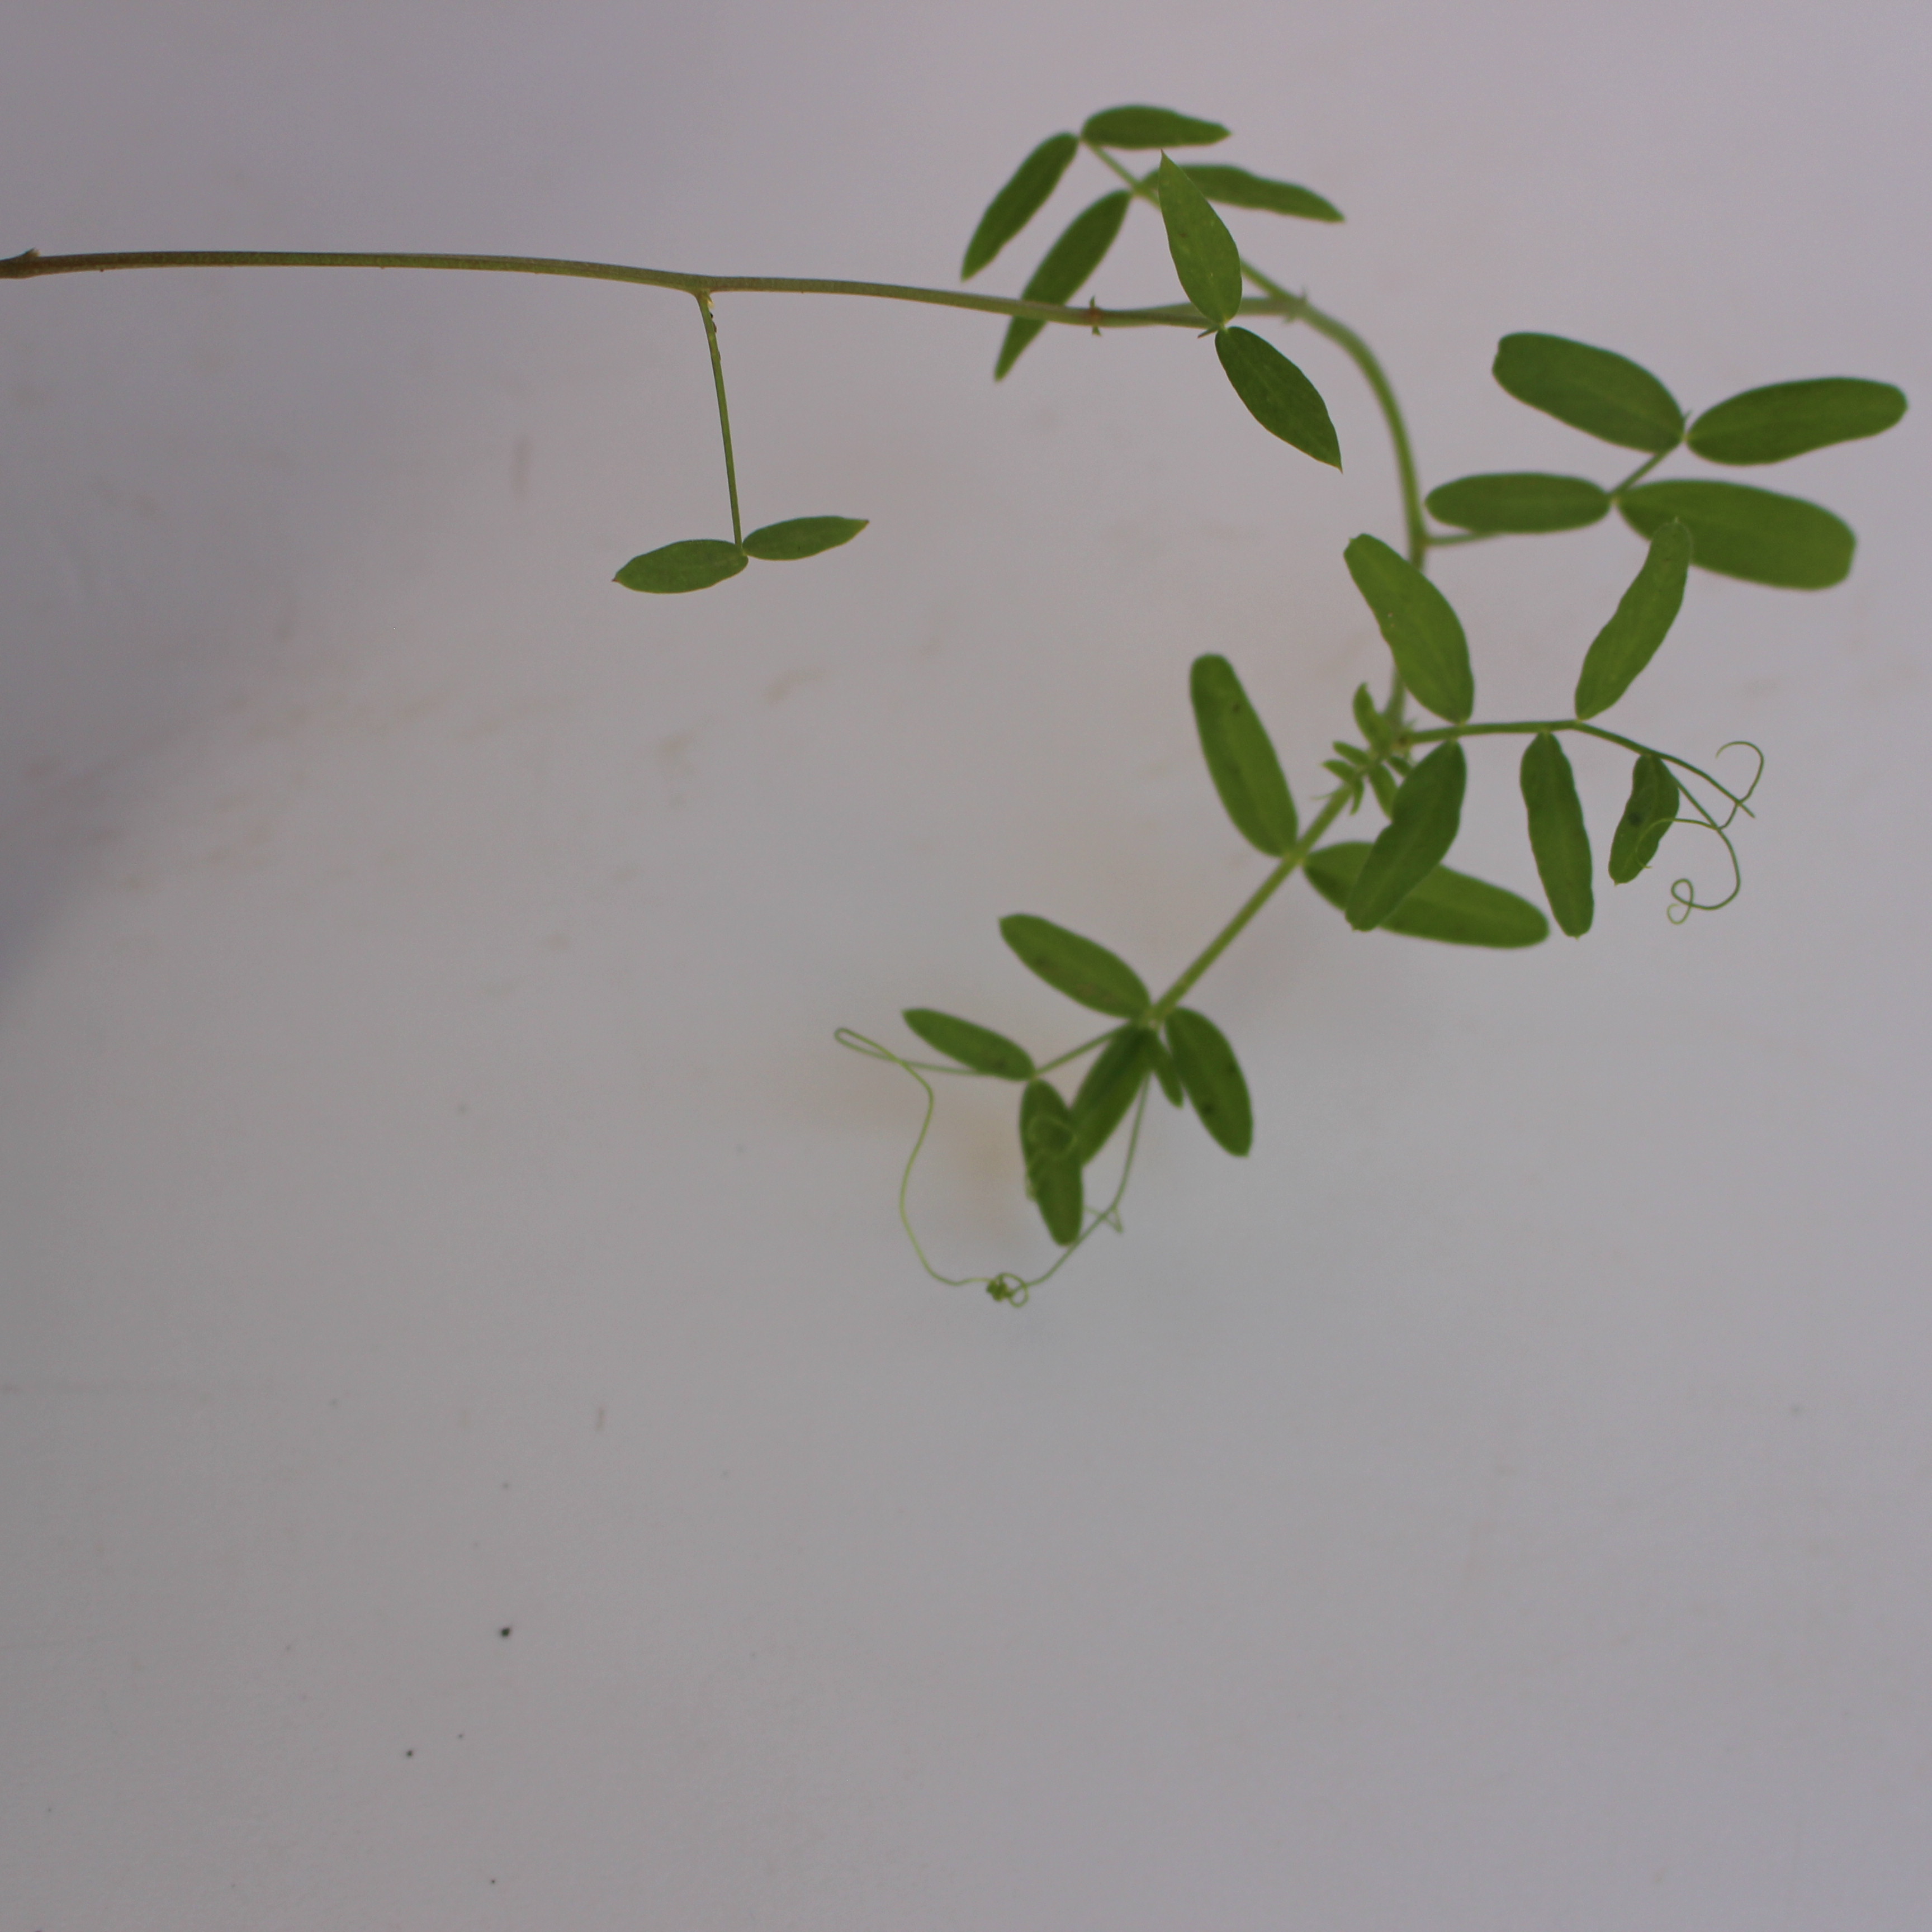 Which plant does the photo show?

Vicia sativa
